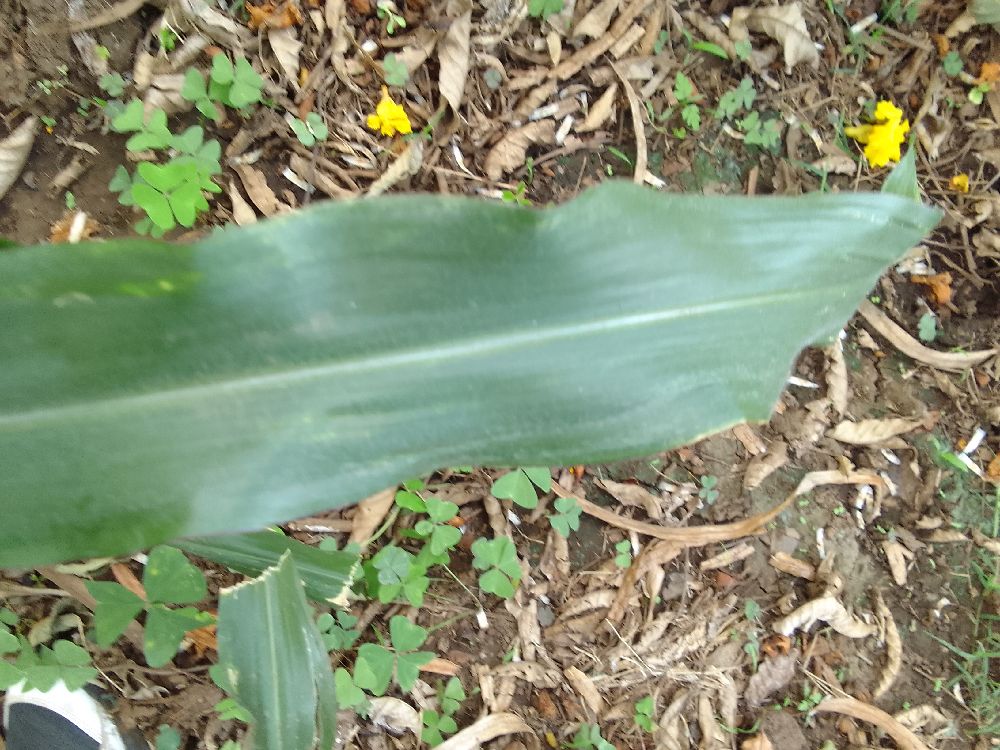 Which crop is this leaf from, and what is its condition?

maize, healthy
